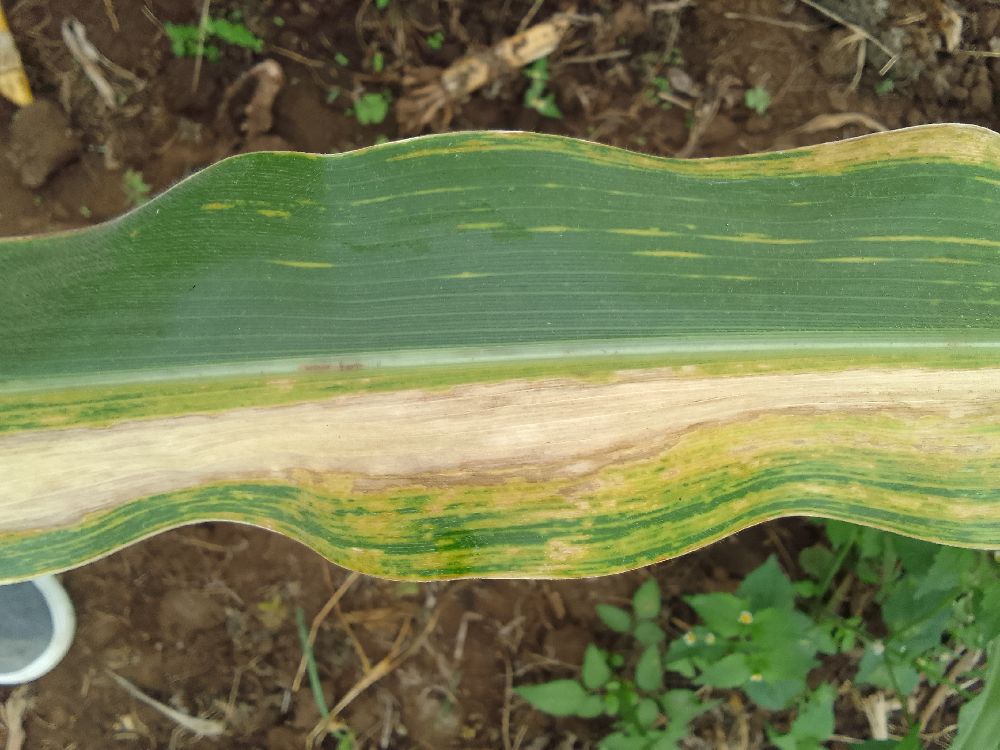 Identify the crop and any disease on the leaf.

maize, maize lethal necrosis
